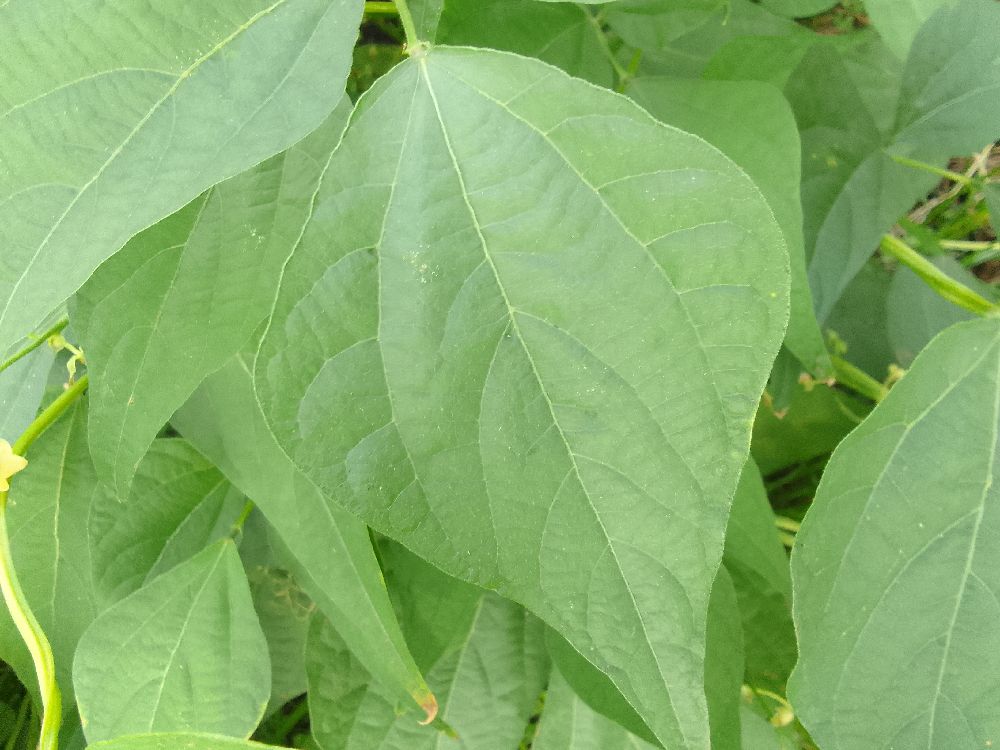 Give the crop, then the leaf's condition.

common bean, healthy
